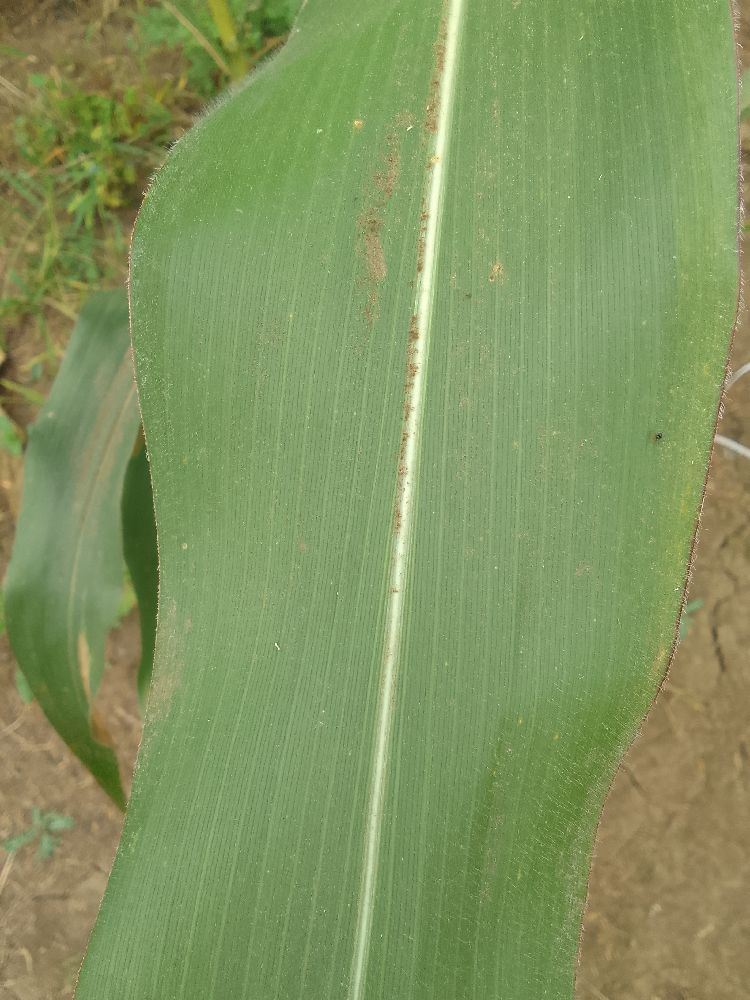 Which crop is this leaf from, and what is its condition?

maize, healthy
